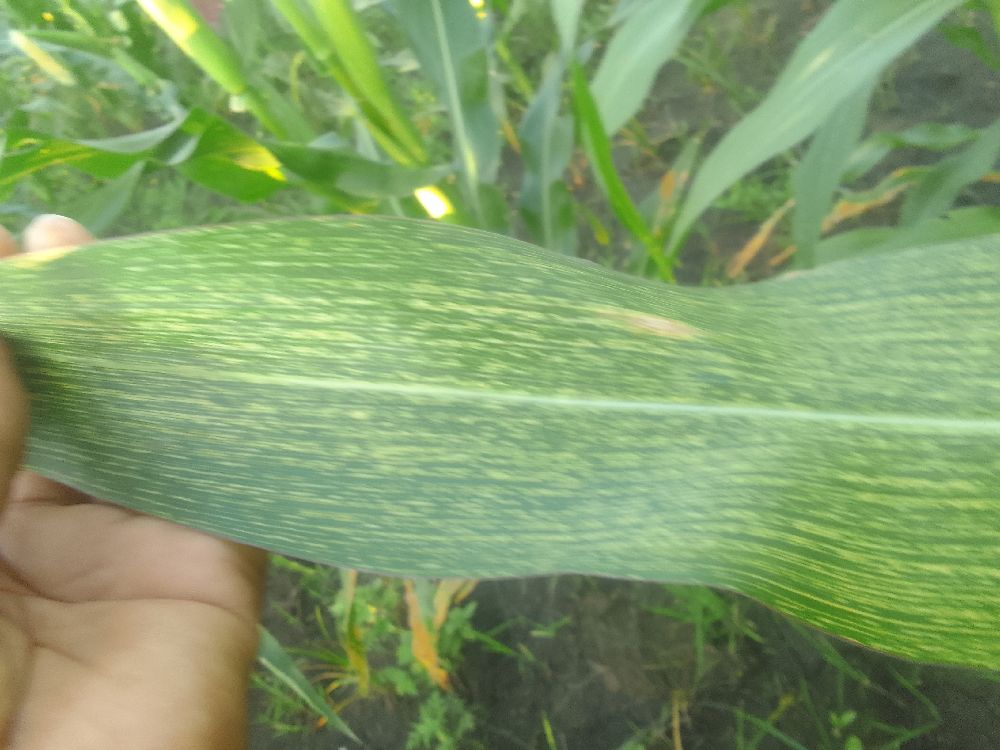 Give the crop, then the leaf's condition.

maize, maize streak virus
